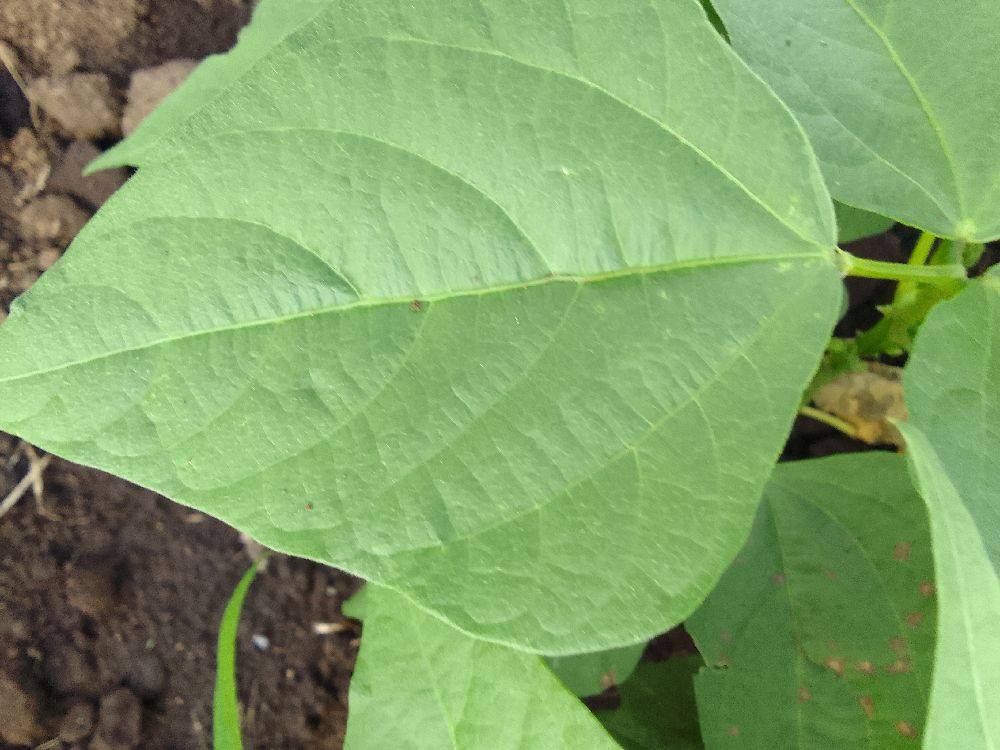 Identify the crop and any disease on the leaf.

common bean, healthy
